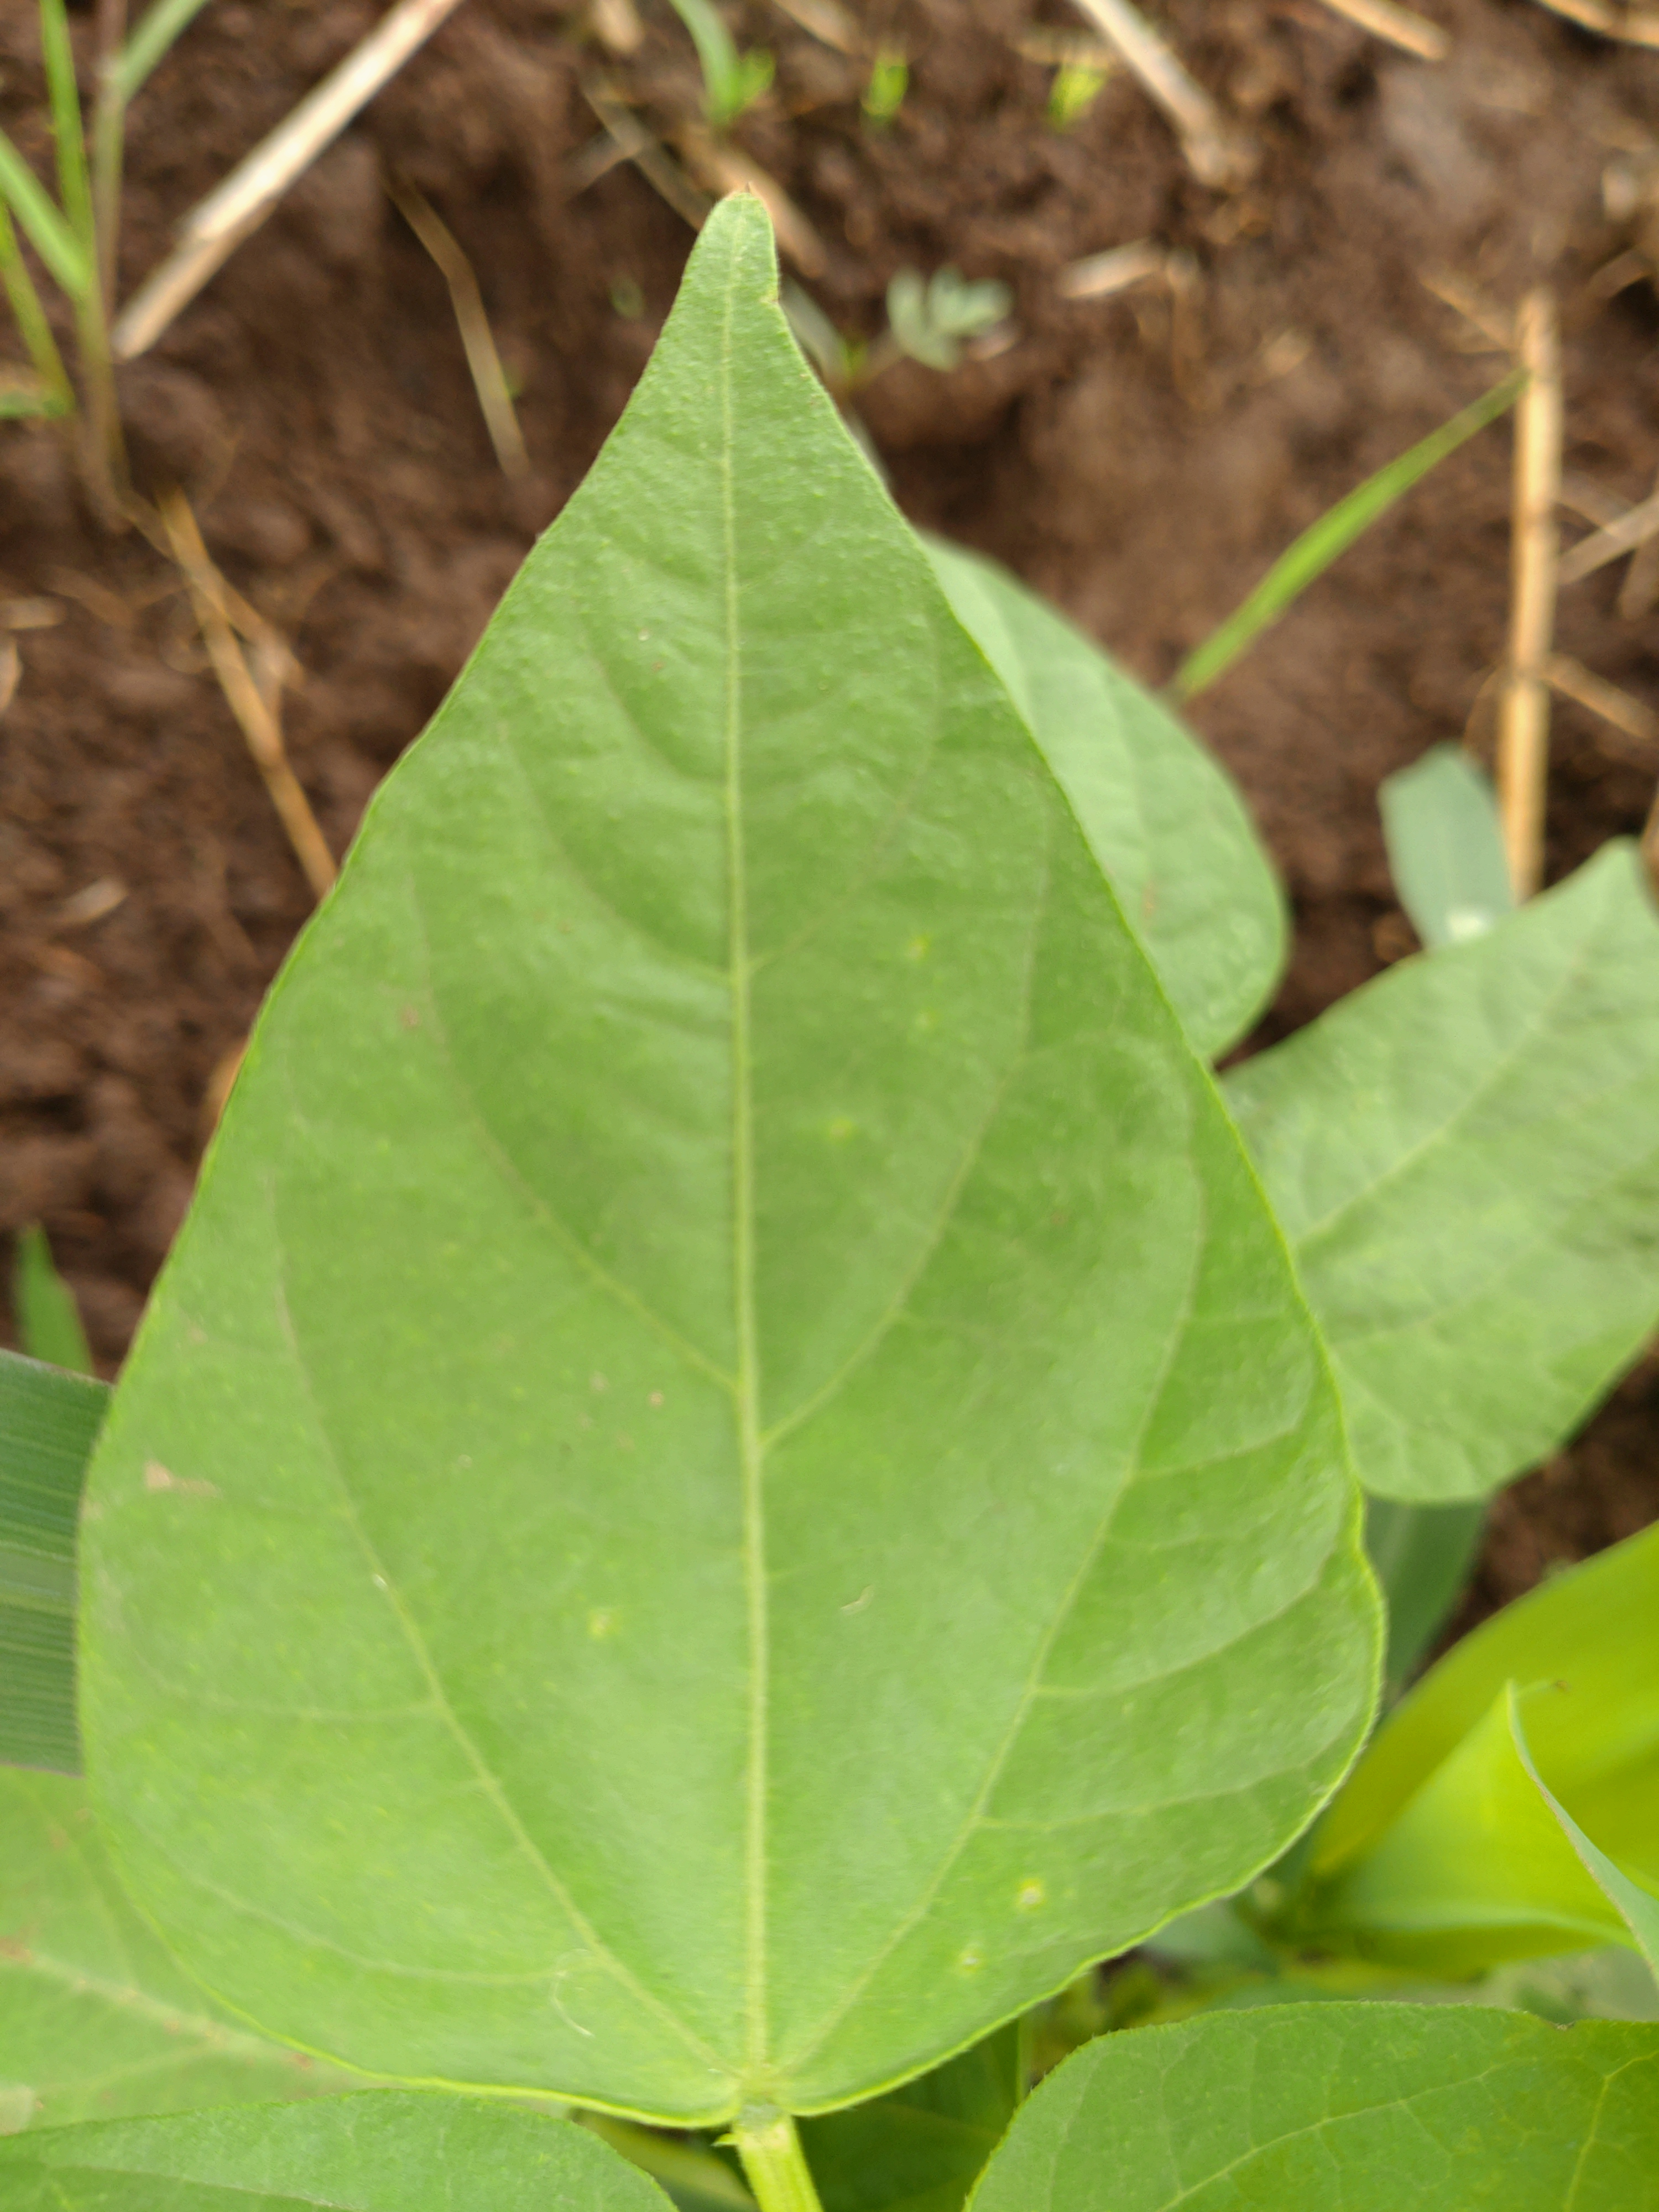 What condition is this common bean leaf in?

healthy
